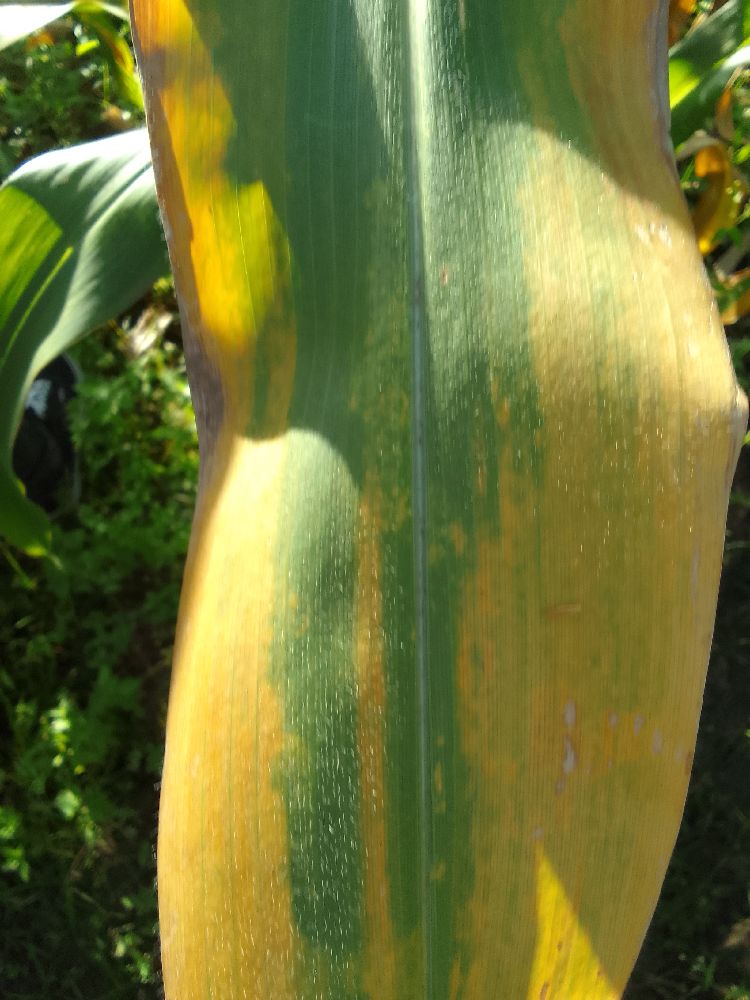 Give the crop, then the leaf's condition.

maize, maize lethal necrosis
